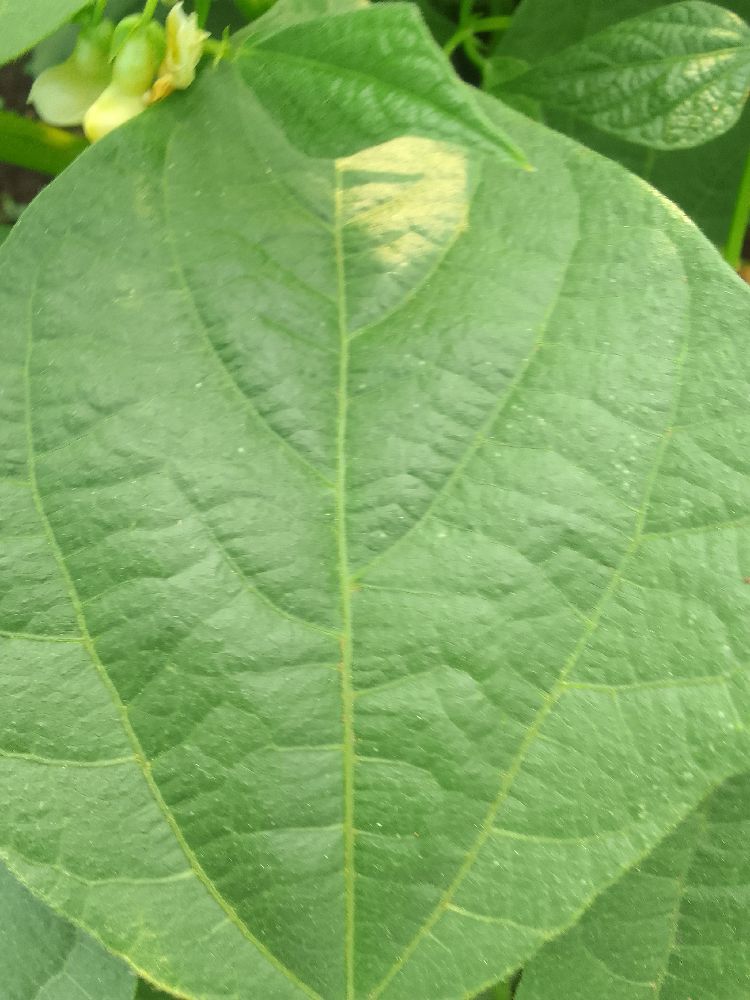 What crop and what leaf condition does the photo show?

common bean, healthy
